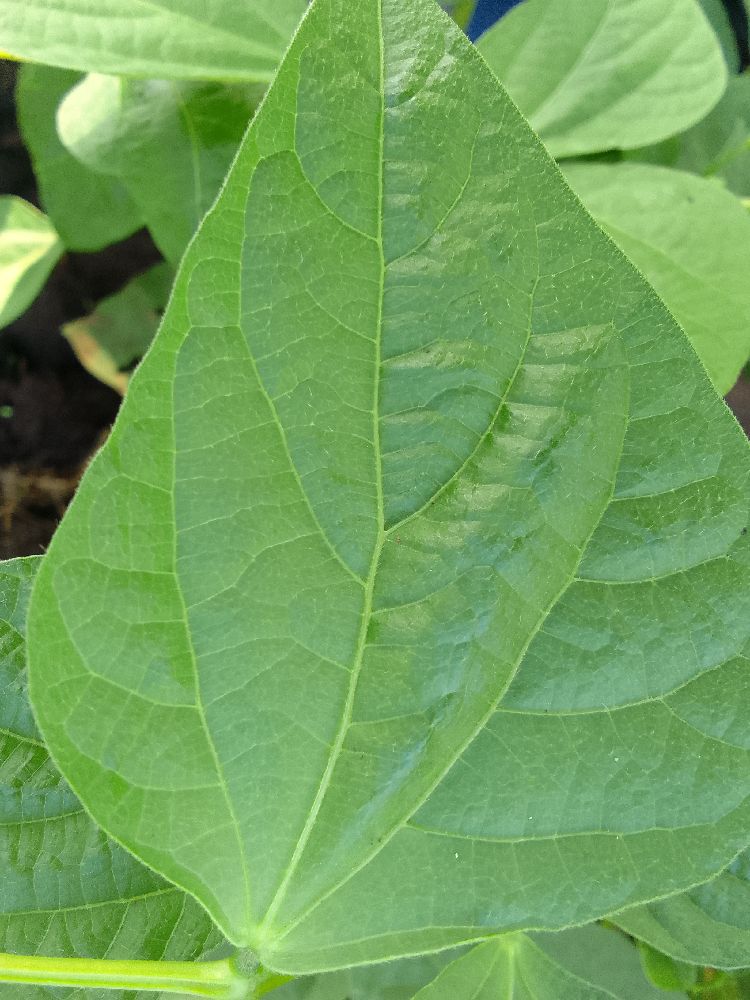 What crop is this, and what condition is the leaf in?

common bean, healthy
